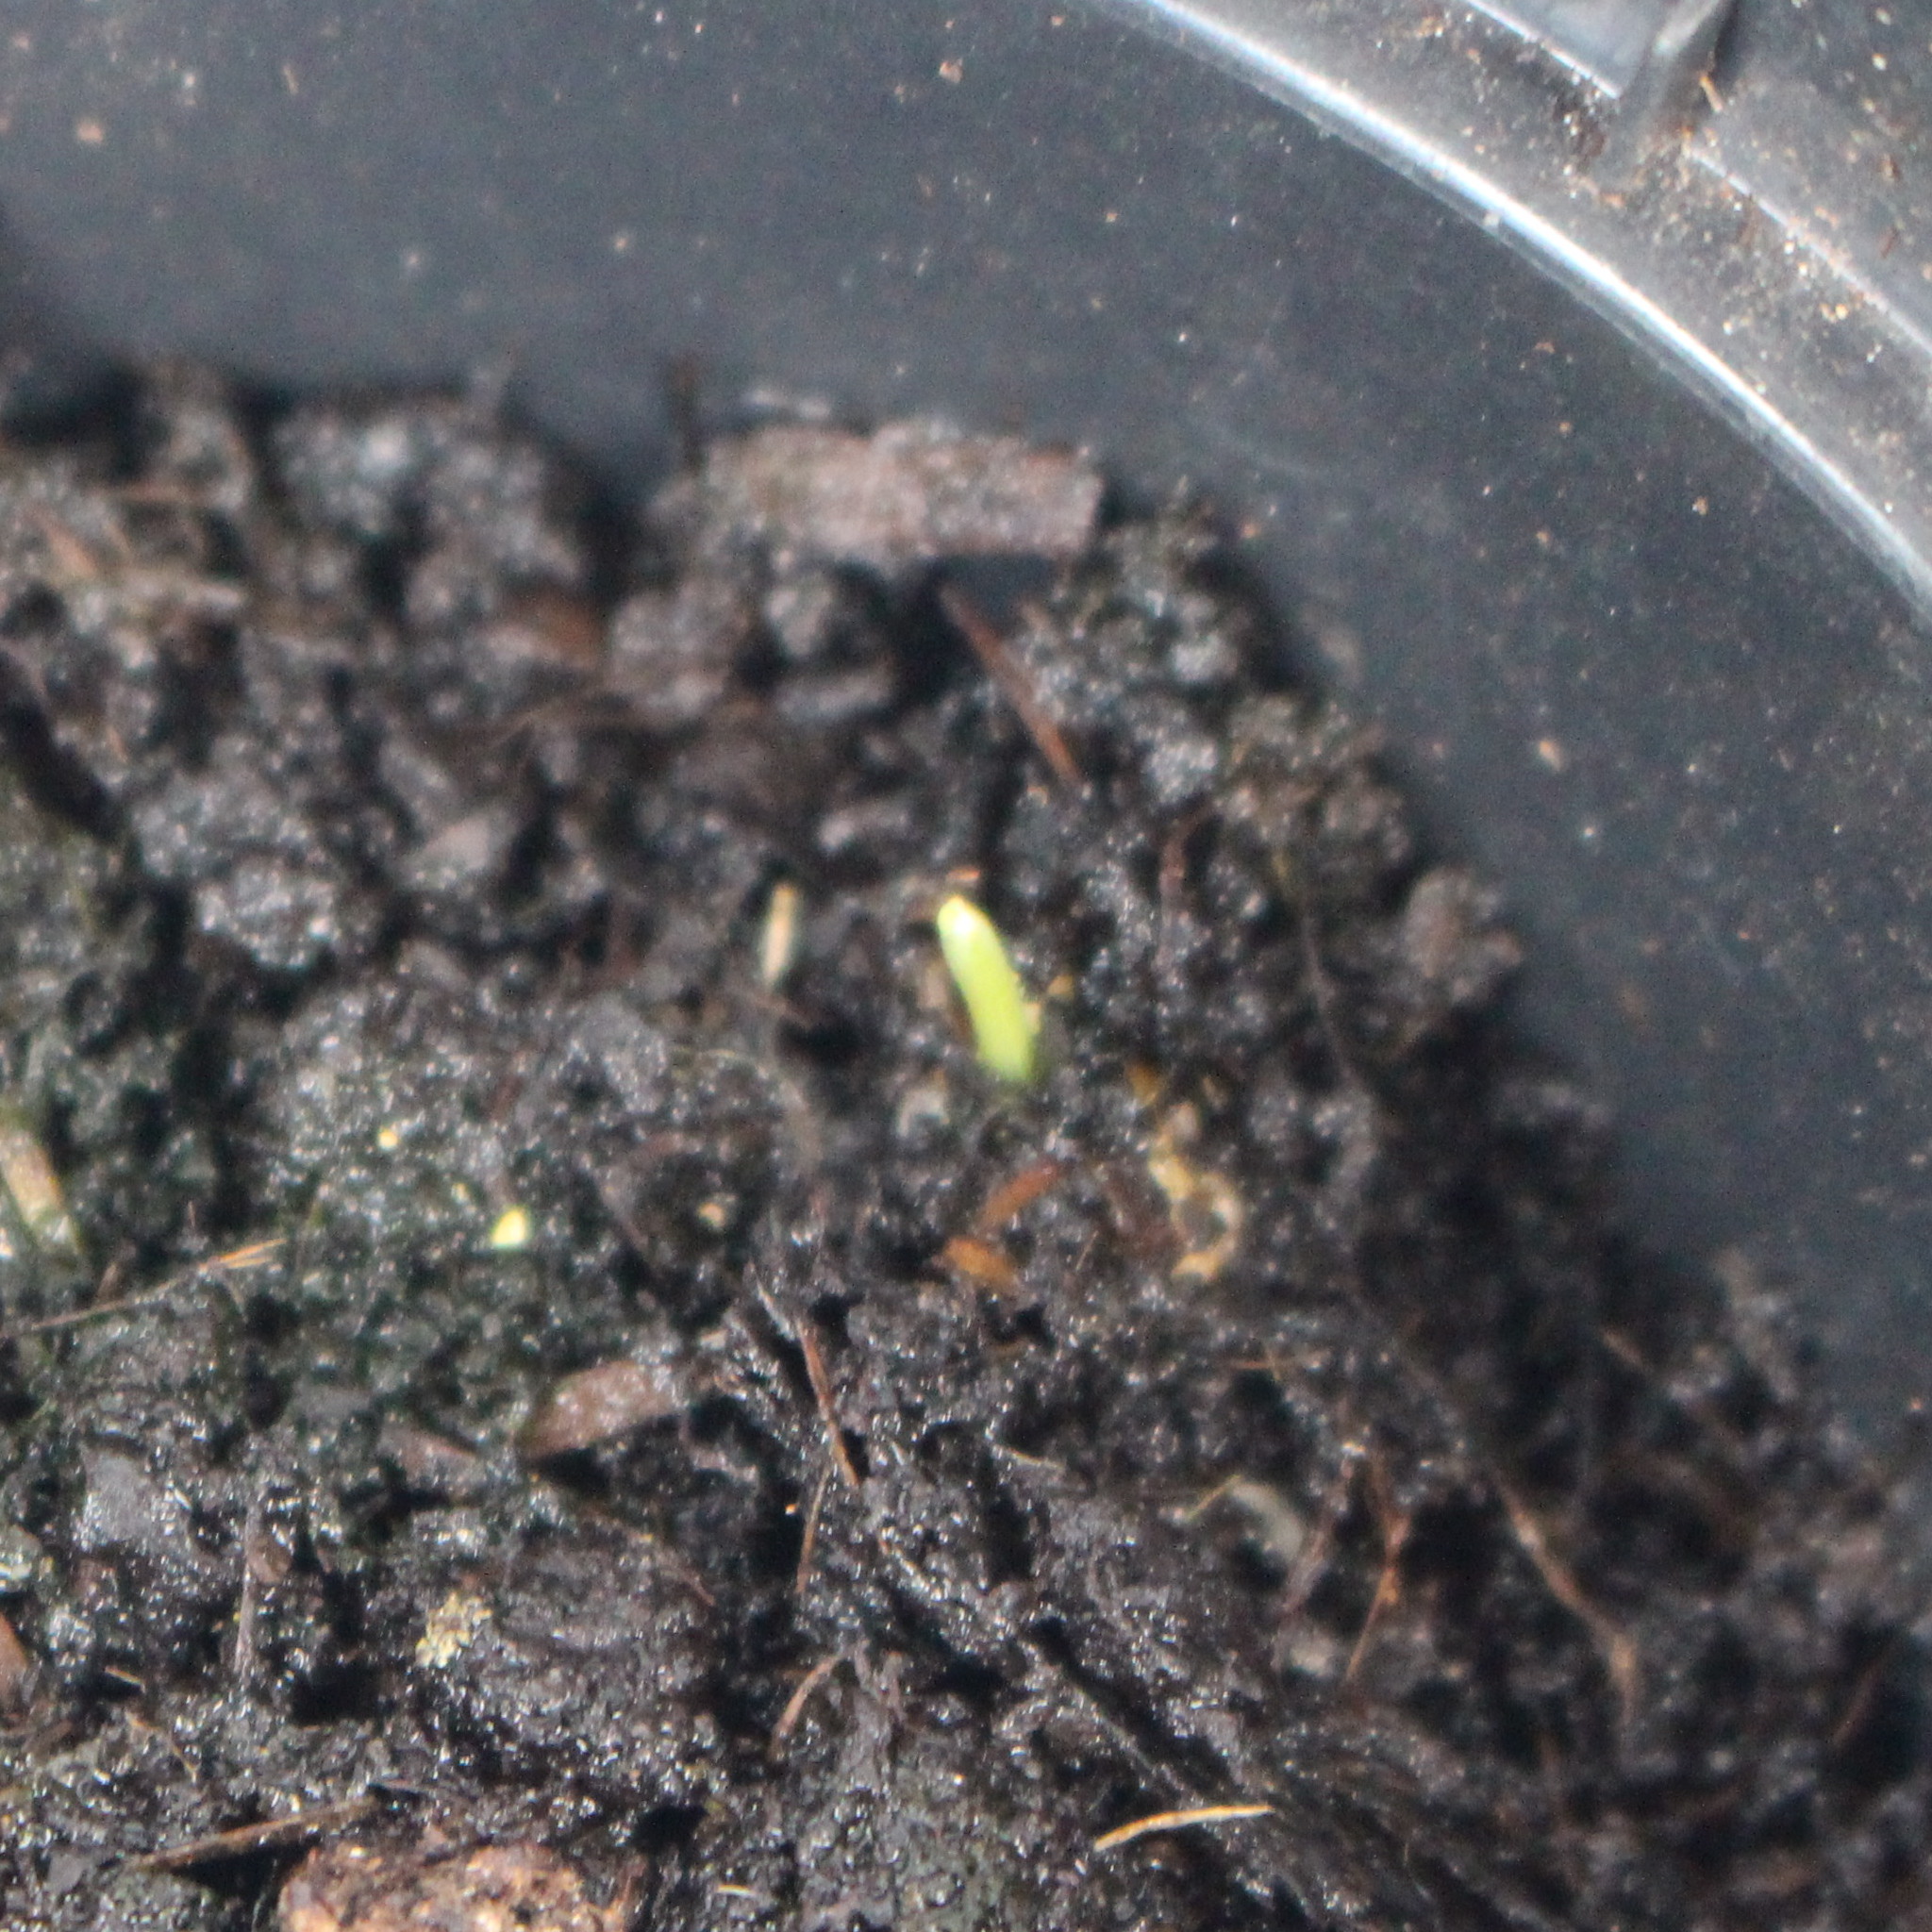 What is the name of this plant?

Avena sterilis
